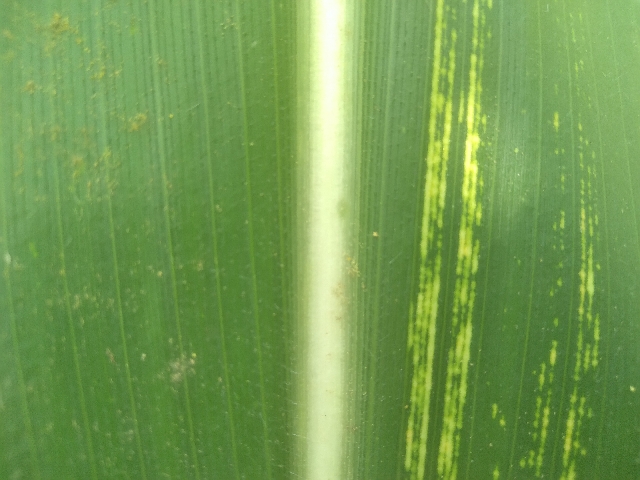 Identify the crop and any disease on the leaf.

maize, maize streak virus
